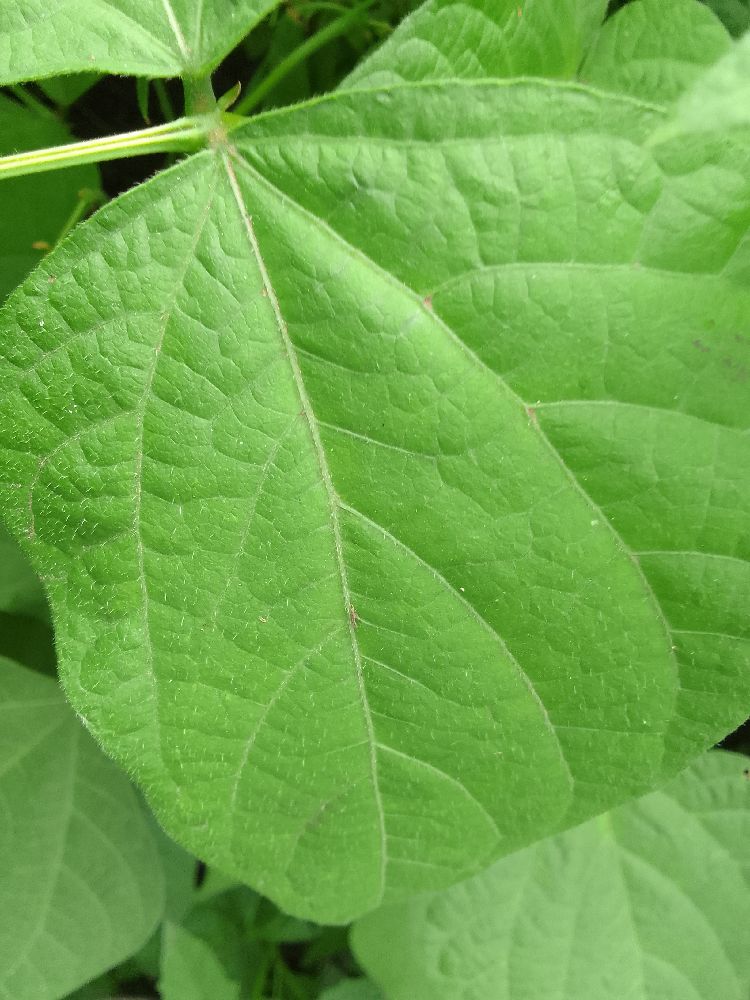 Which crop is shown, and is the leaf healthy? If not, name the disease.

common bean, healthy
